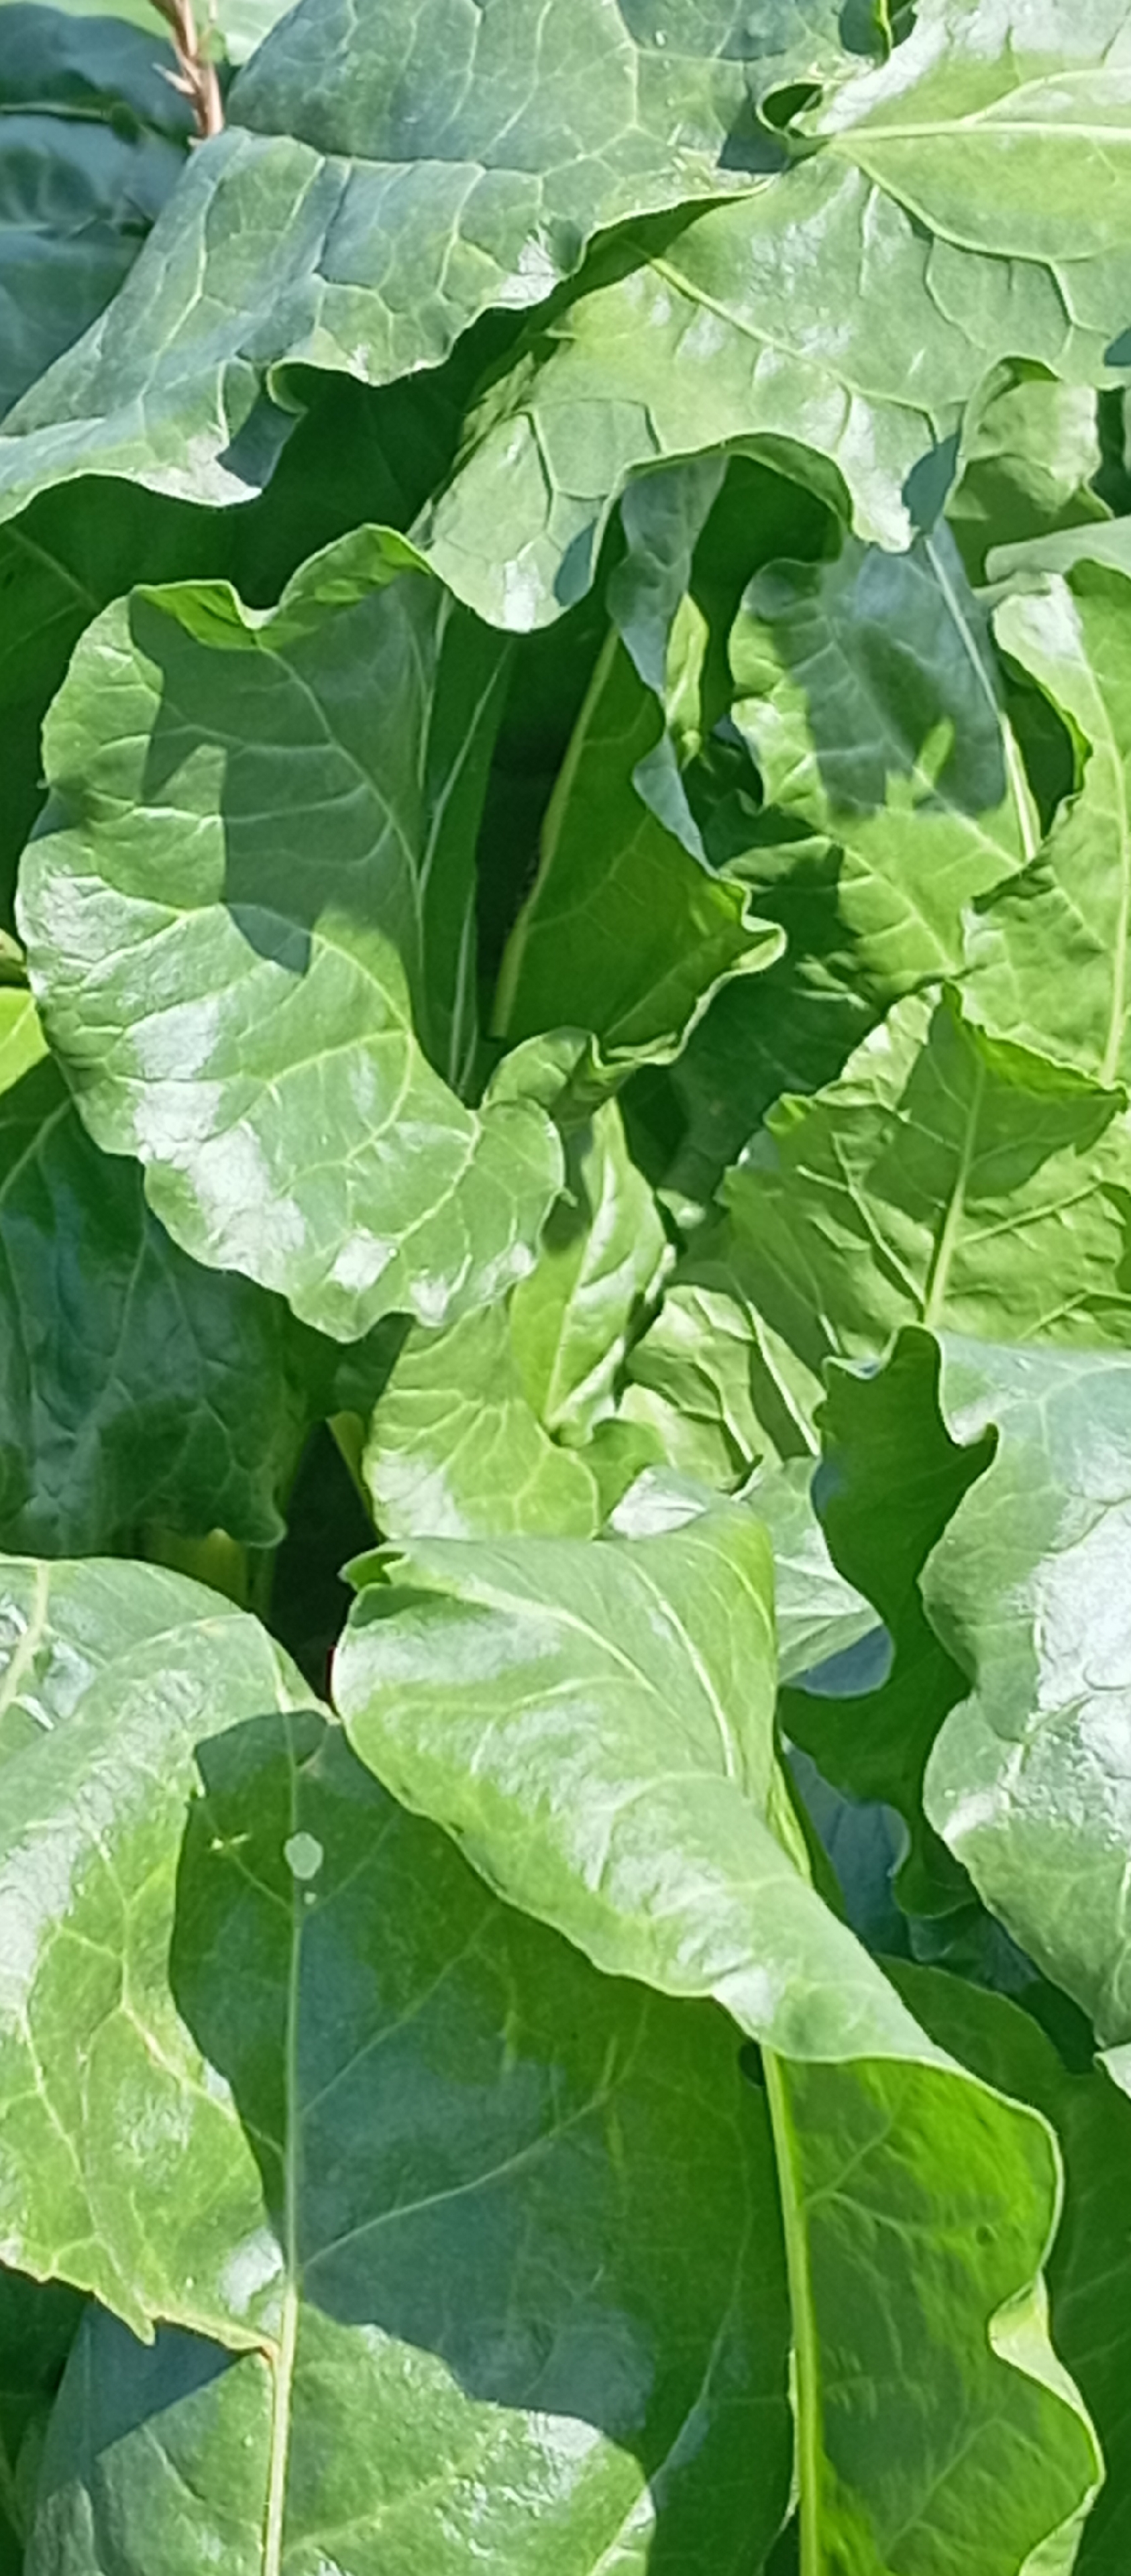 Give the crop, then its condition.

beet, unaffected
